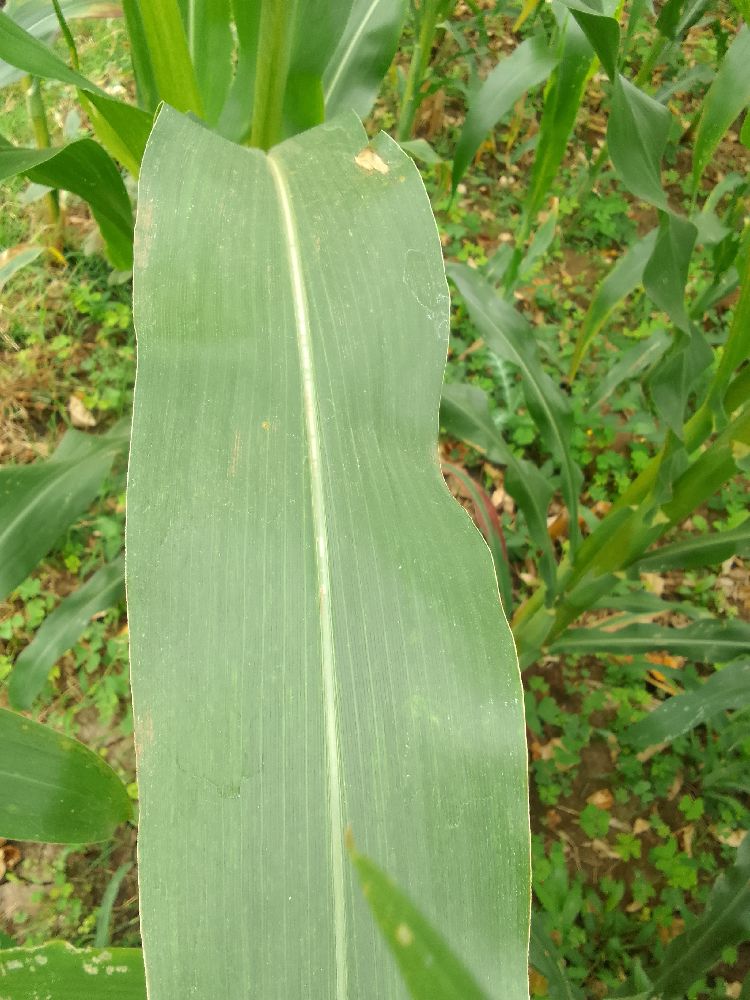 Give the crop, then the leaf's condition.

maize, healthy
